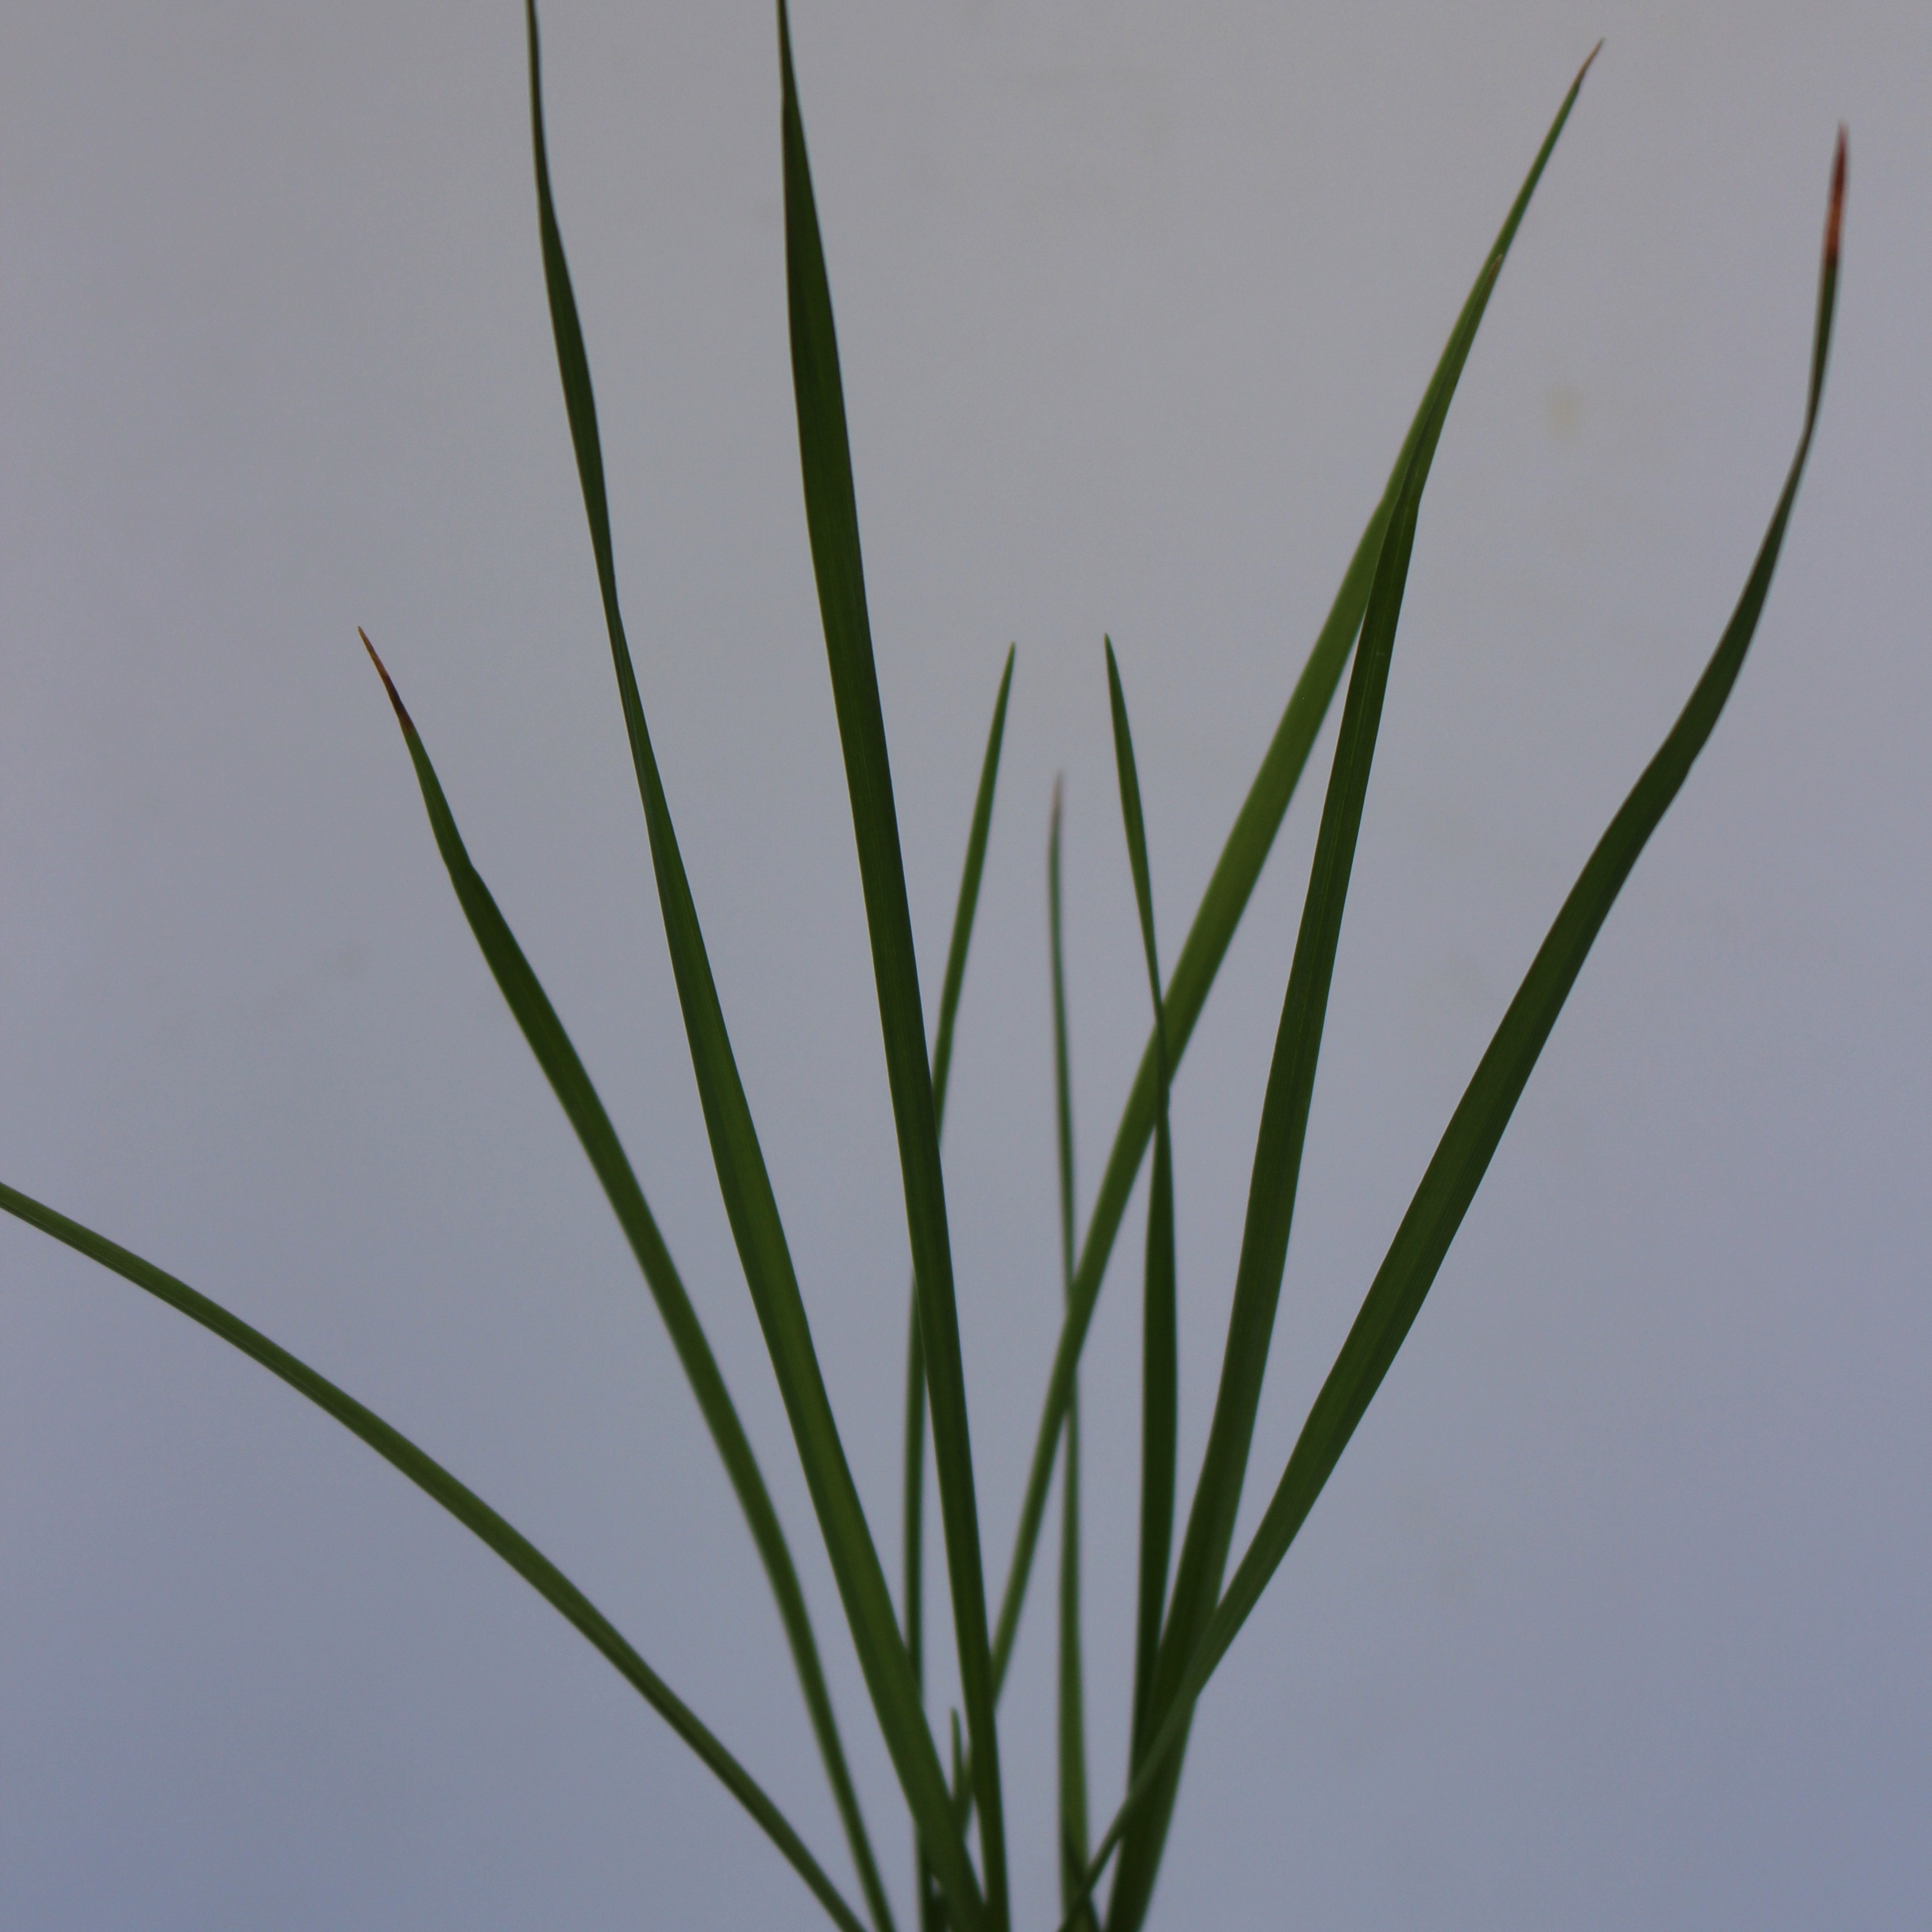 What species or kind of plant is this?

Lolium multiflorum
